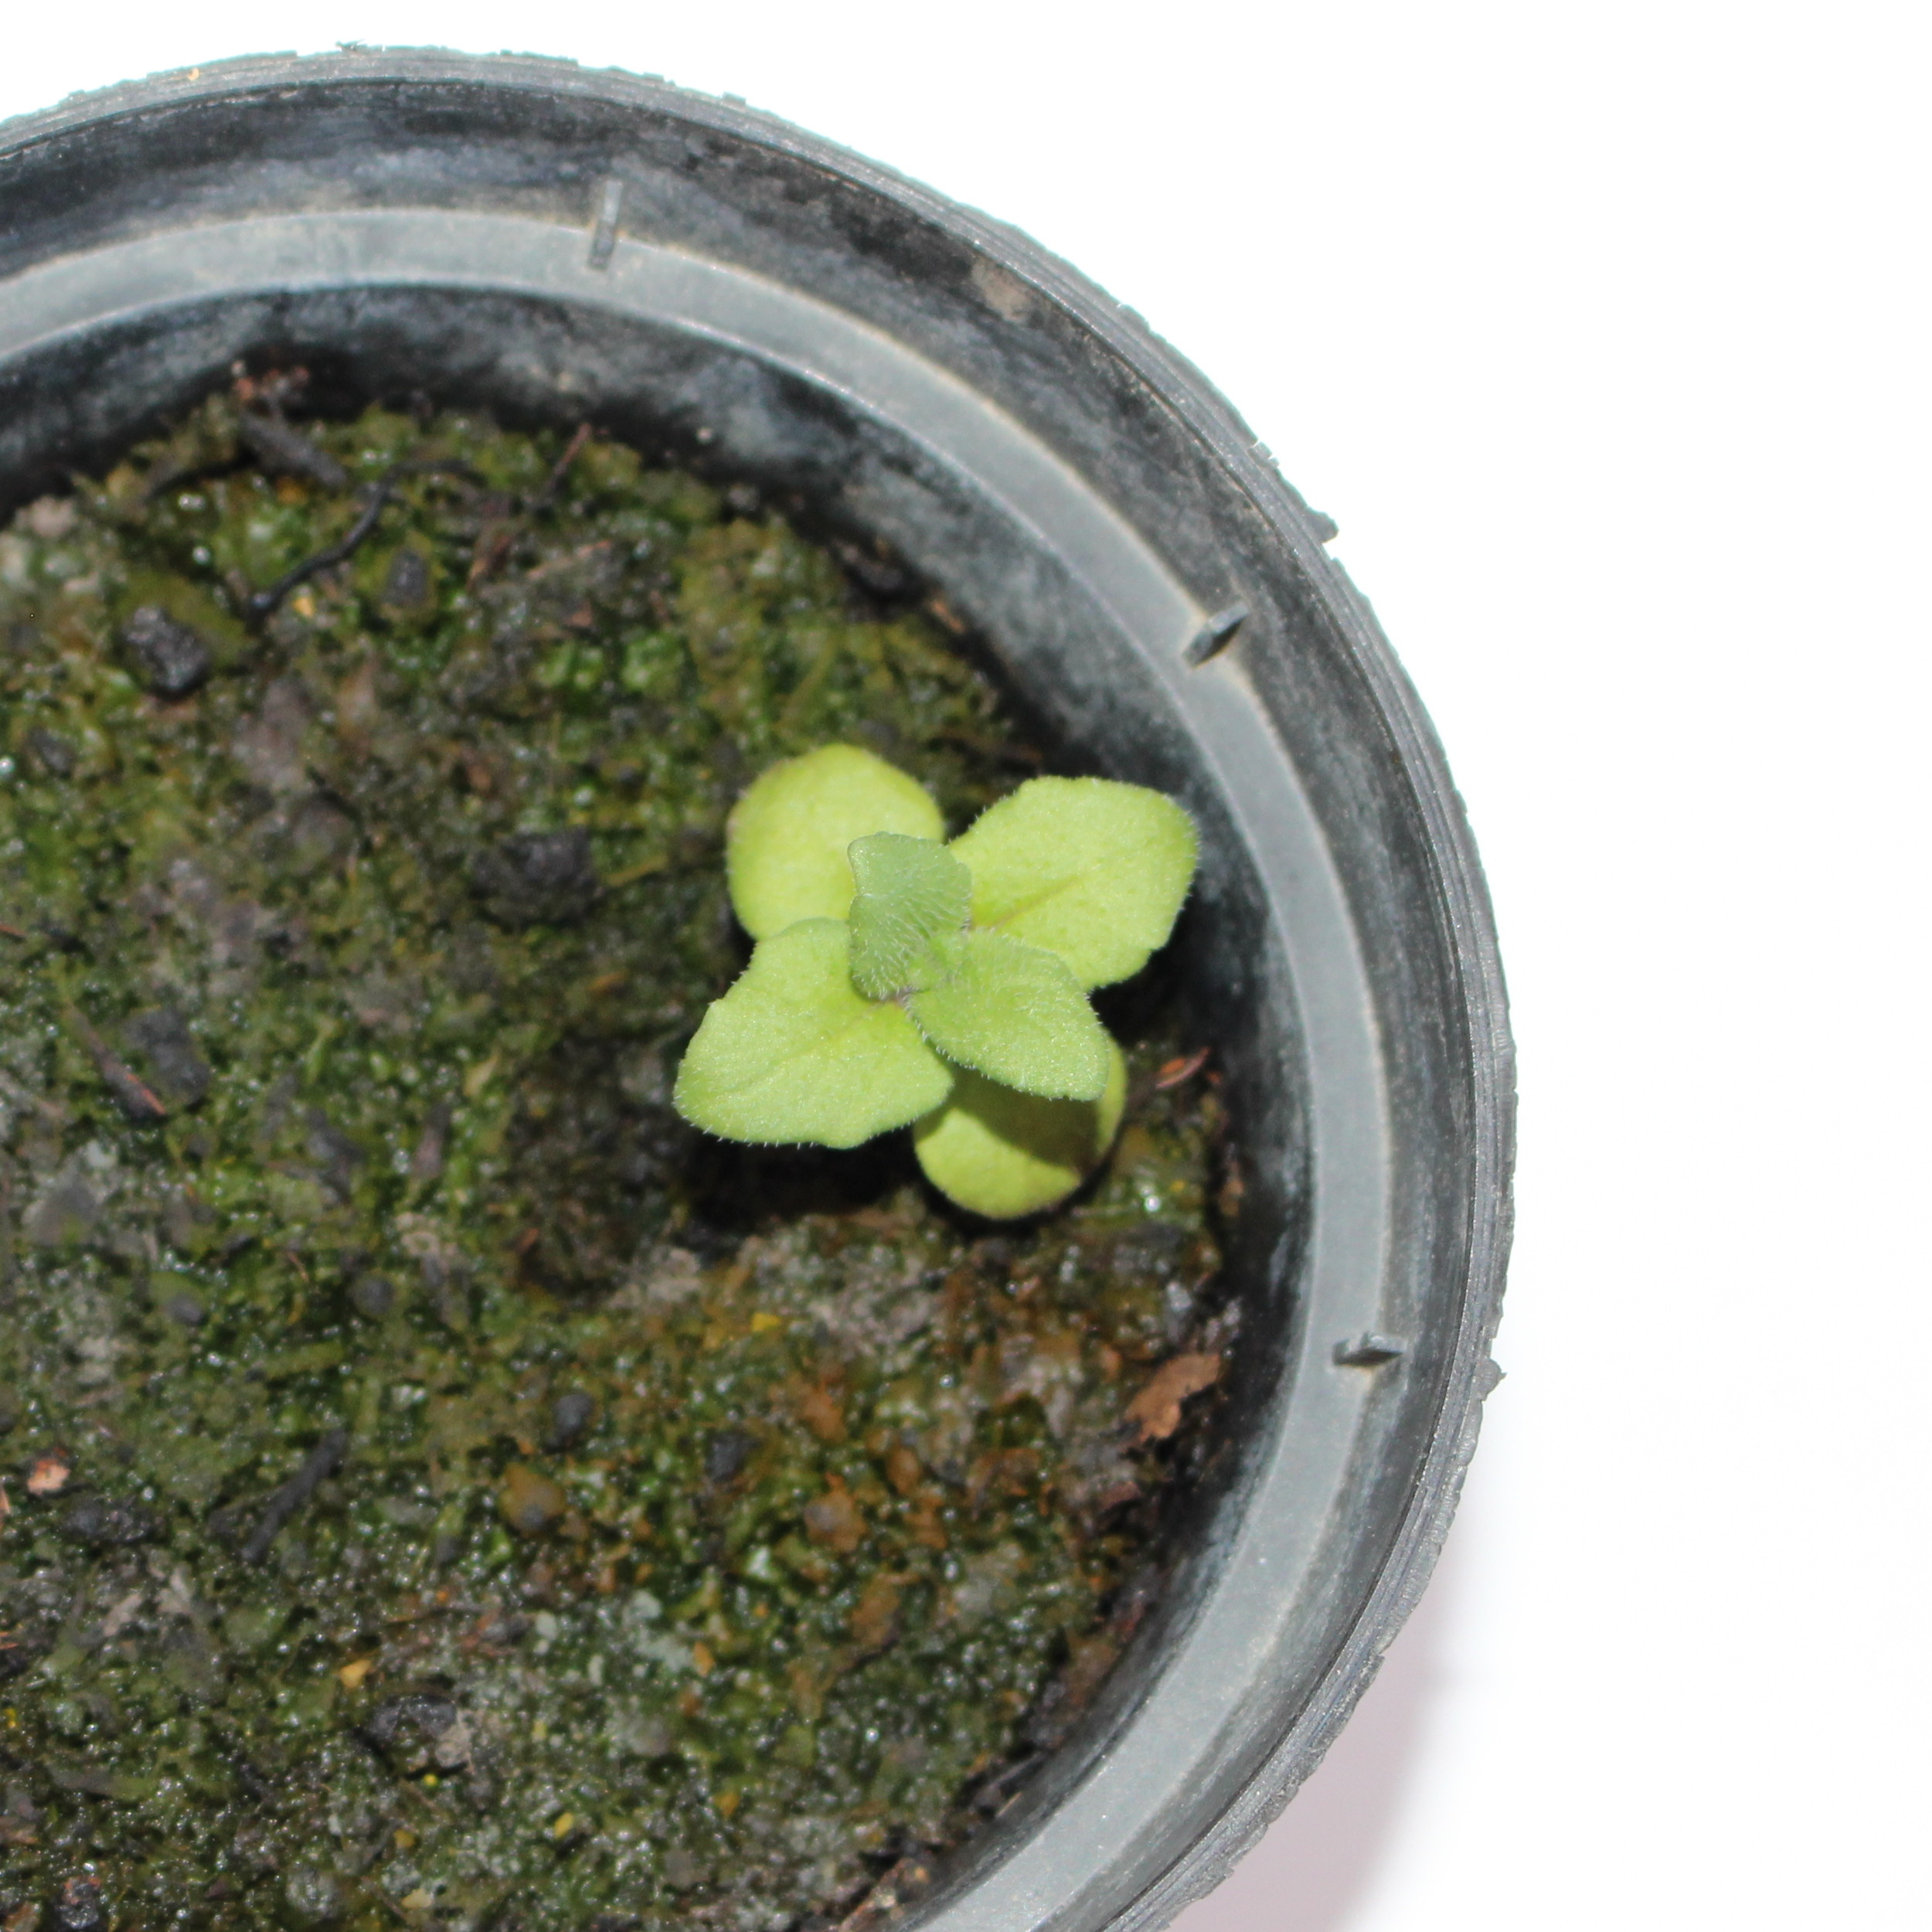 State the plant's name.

Veronica persica
